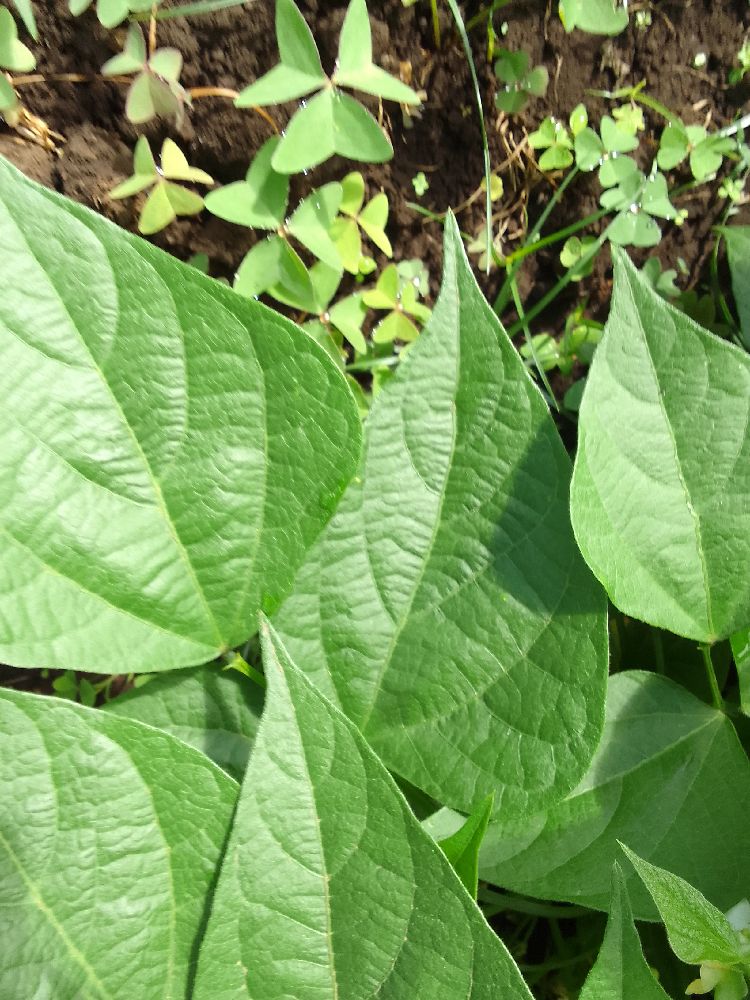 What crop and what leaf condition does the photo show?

common bean, healthy
